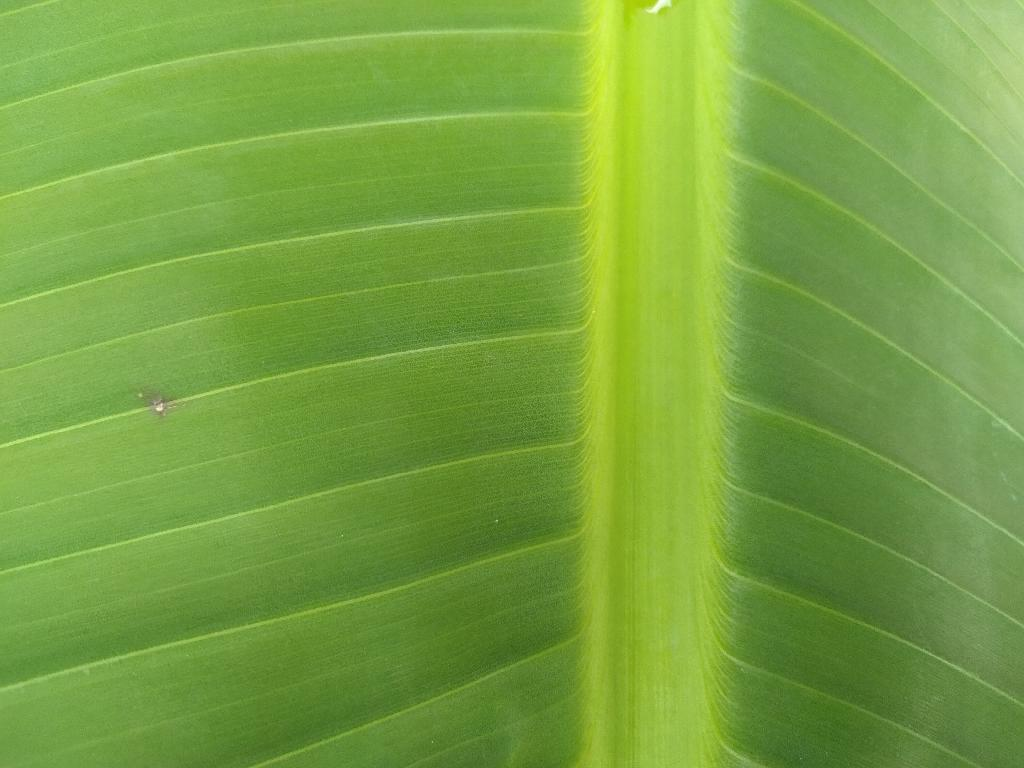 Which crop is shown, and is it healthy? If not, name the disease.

banana, healthy
